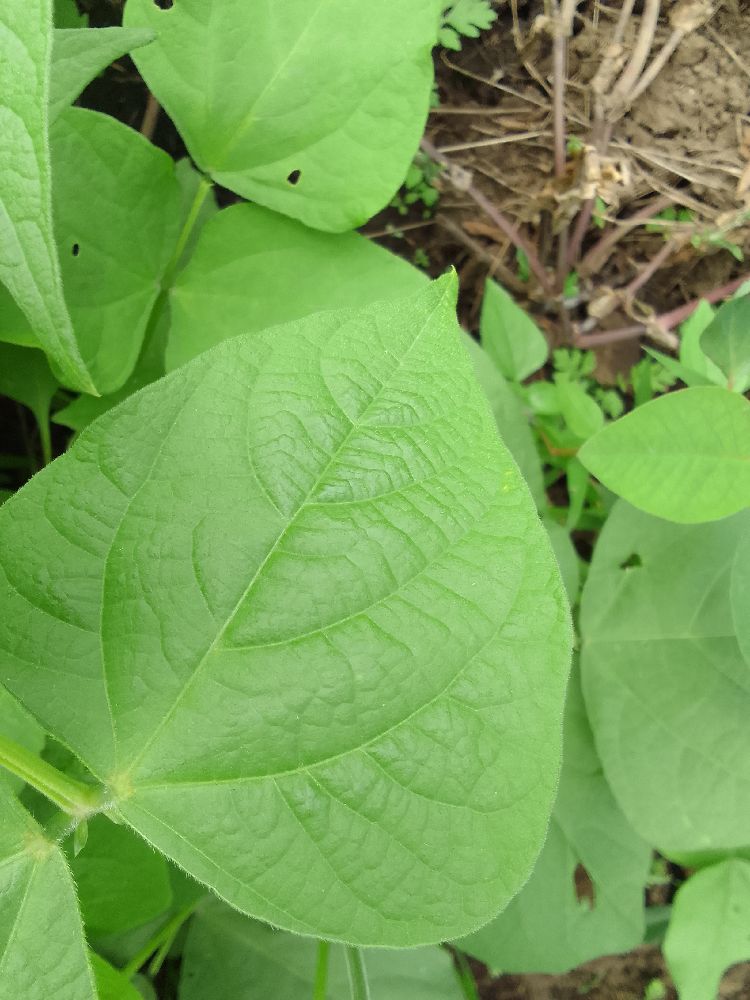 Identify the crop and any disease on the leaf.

common bean, healthy
